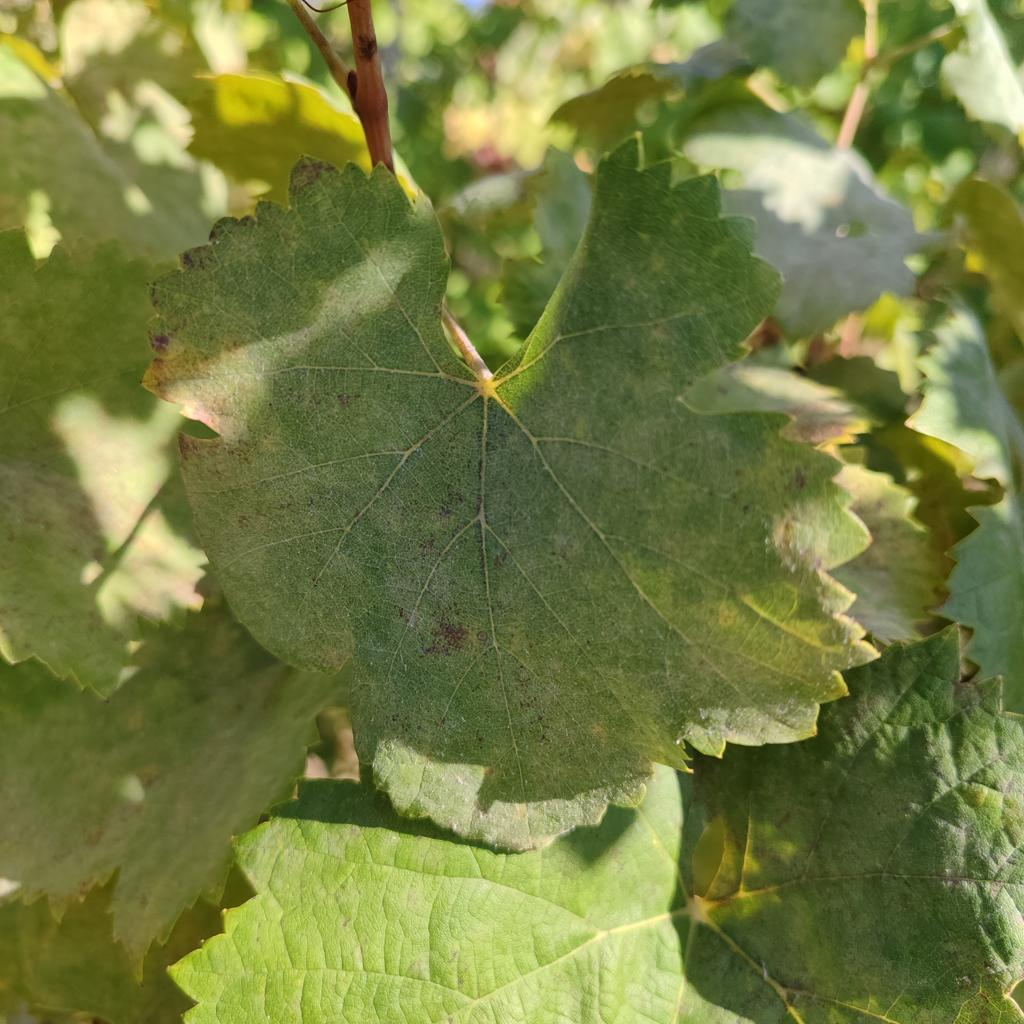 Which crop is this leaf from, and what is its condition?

grapevine, powdery mildew
